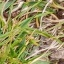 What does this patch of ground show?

grass
